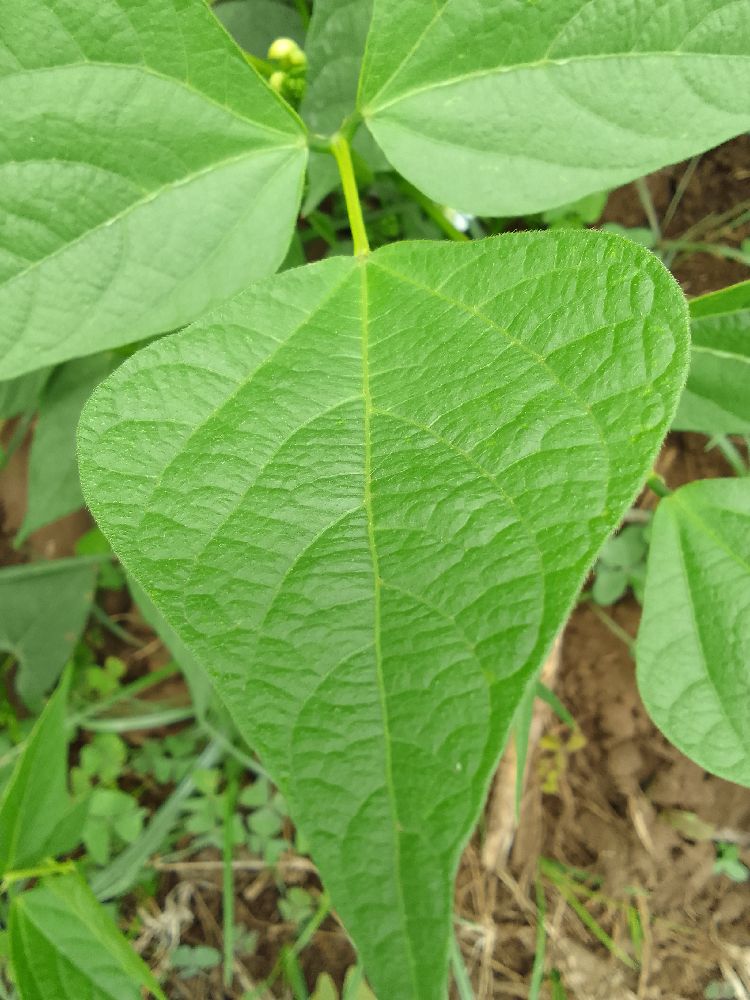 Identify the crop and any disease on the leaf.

common bean, healthy
